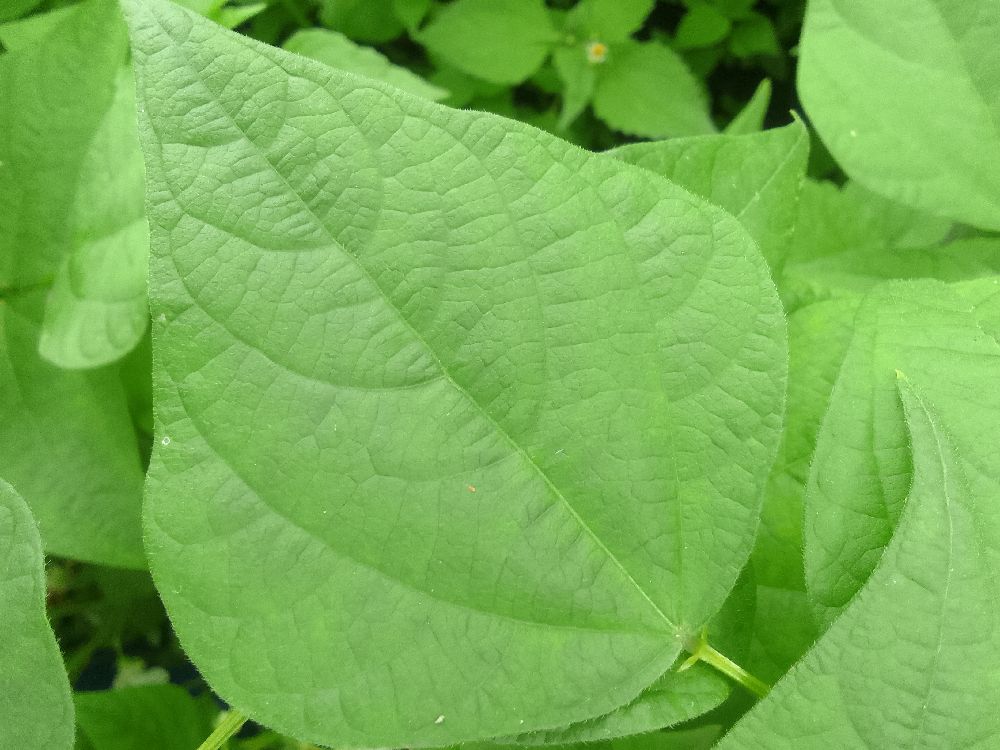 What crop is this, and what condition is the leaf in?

common bean, healthy
